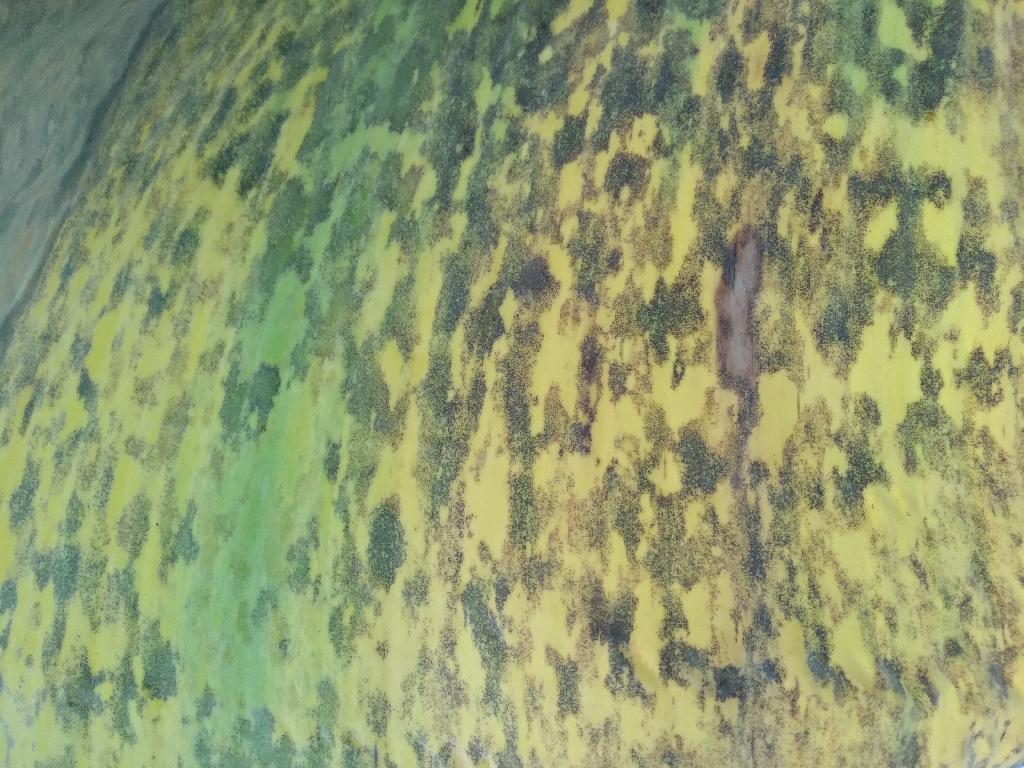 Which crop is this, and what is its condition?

banana, black sigatoka
